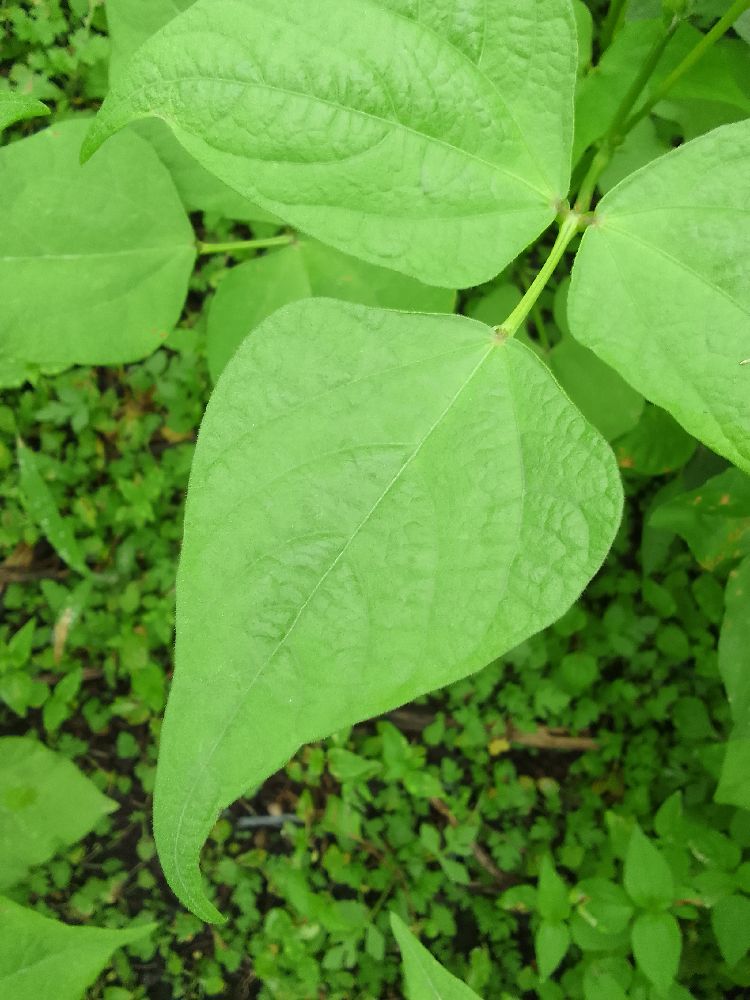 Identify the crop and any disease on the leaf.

common bean, healthy
